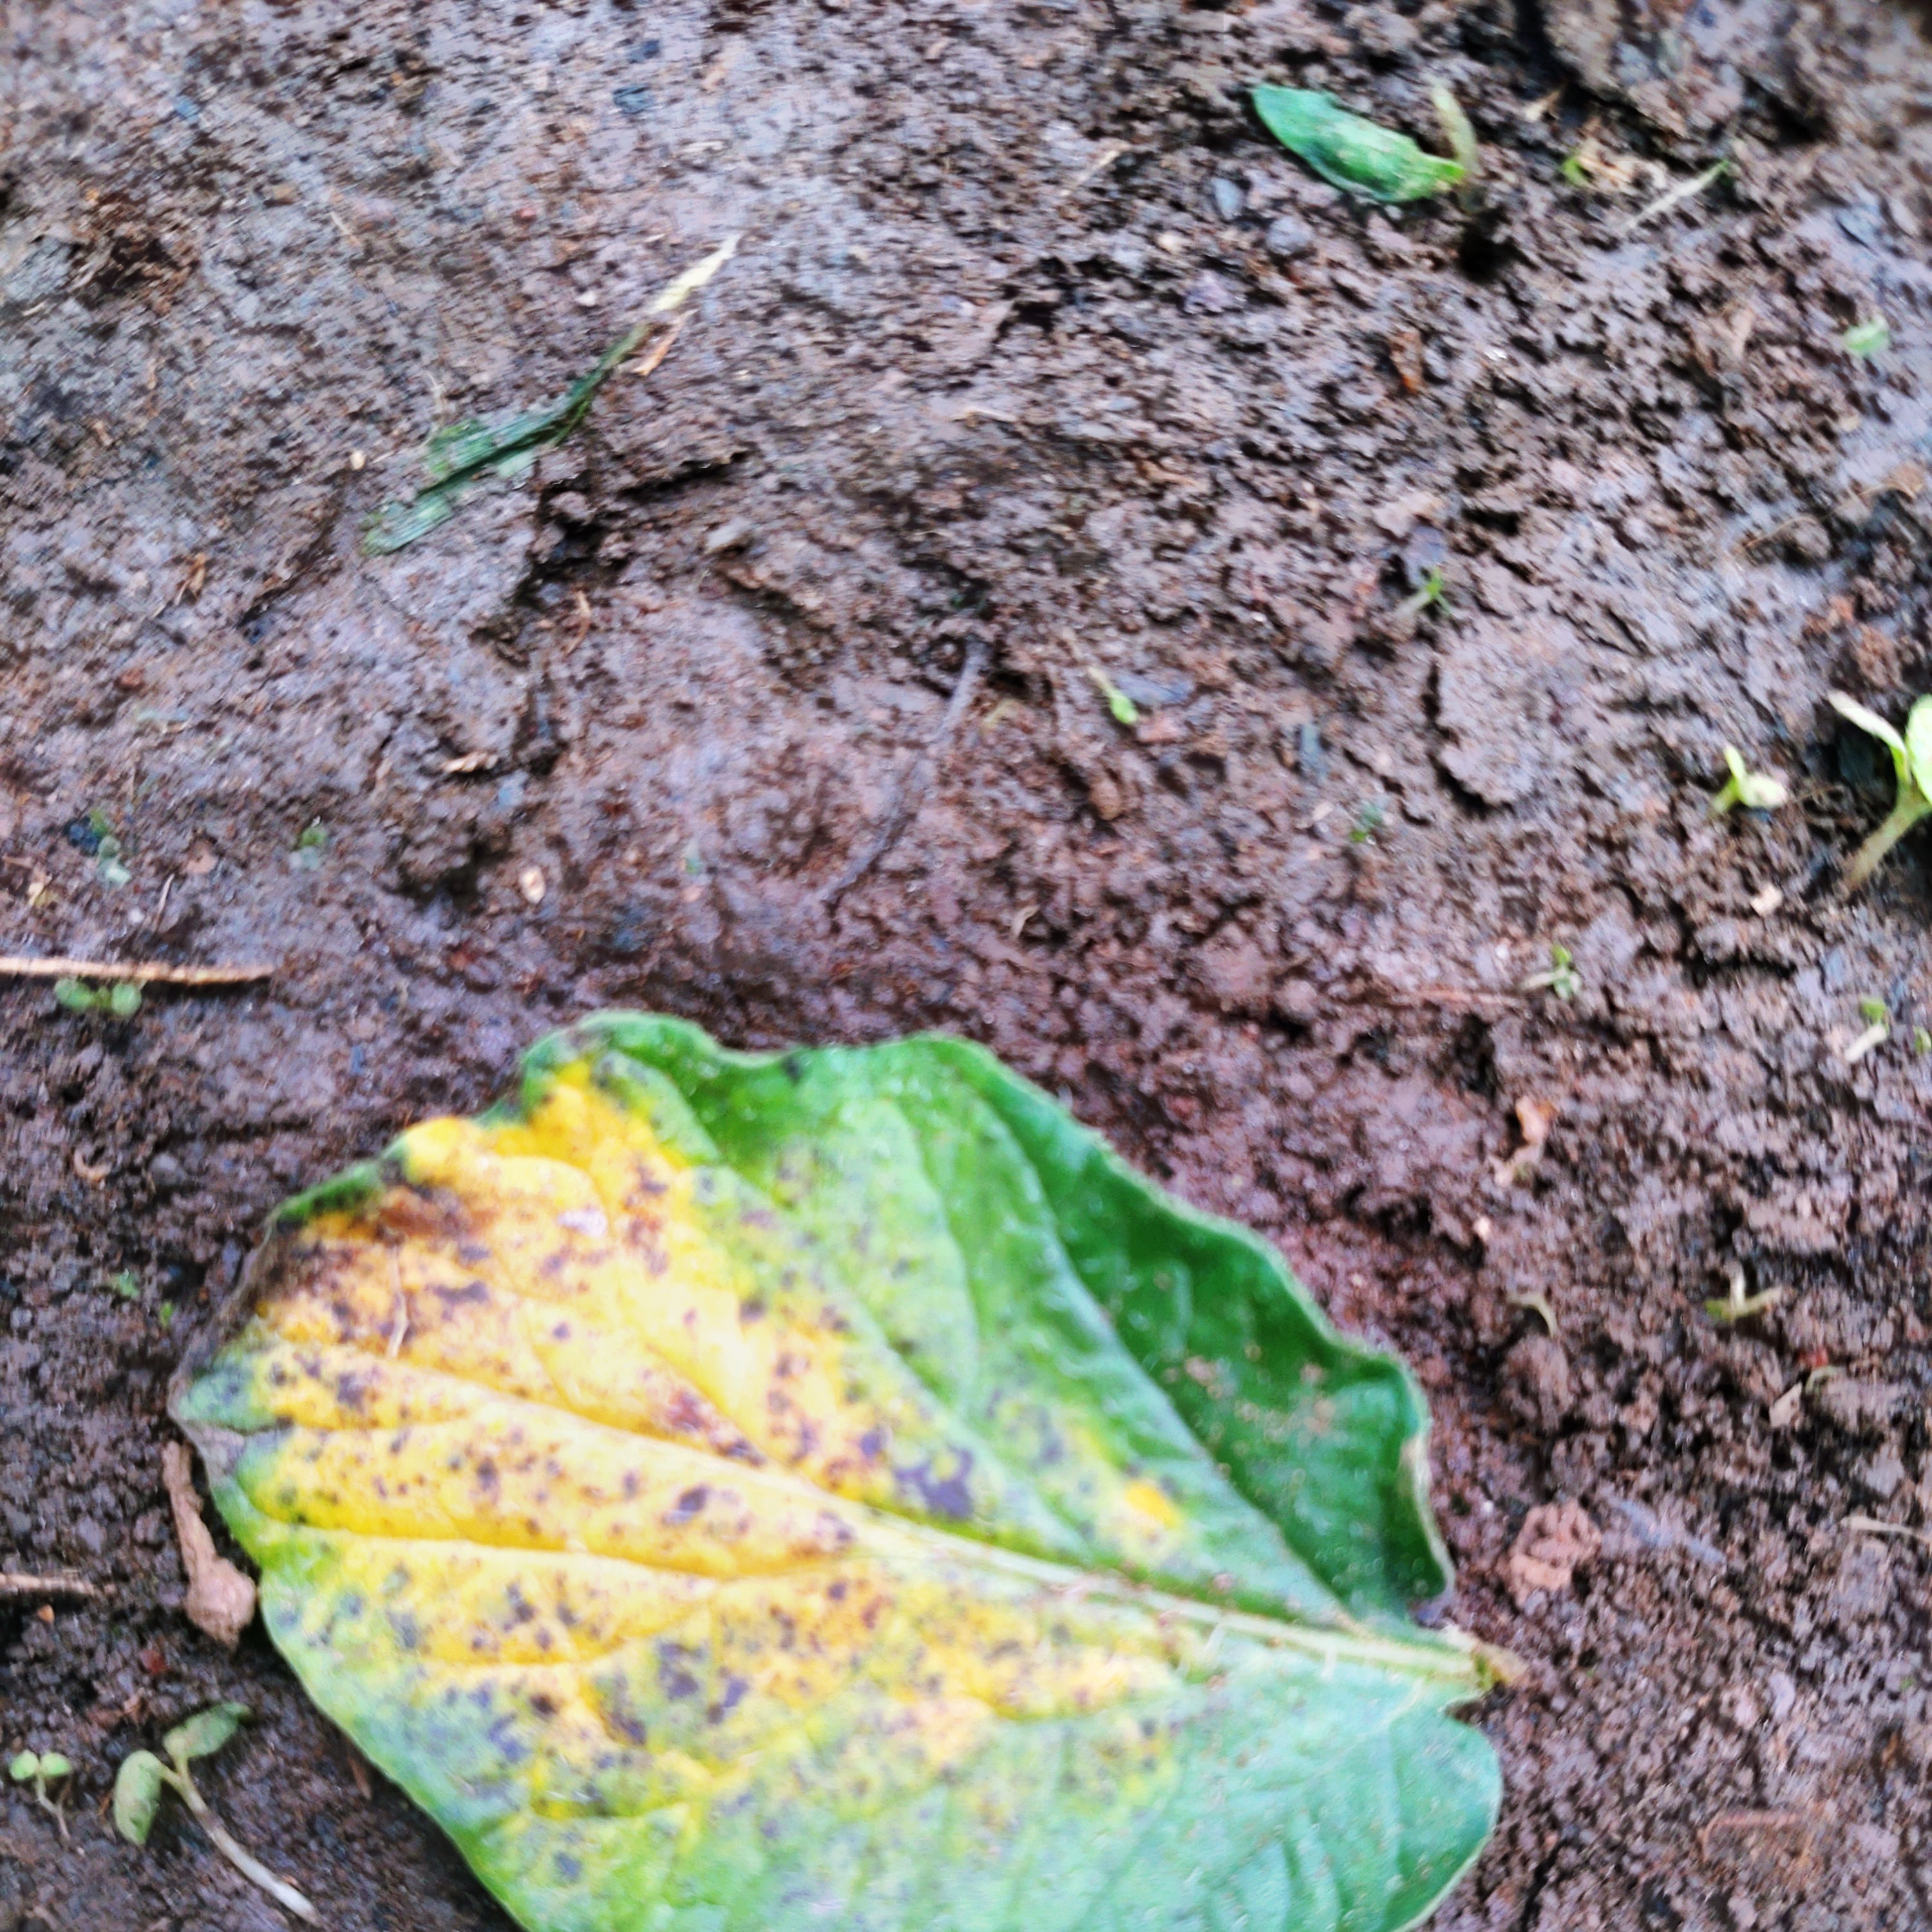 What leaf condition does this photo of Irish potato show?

late blight
